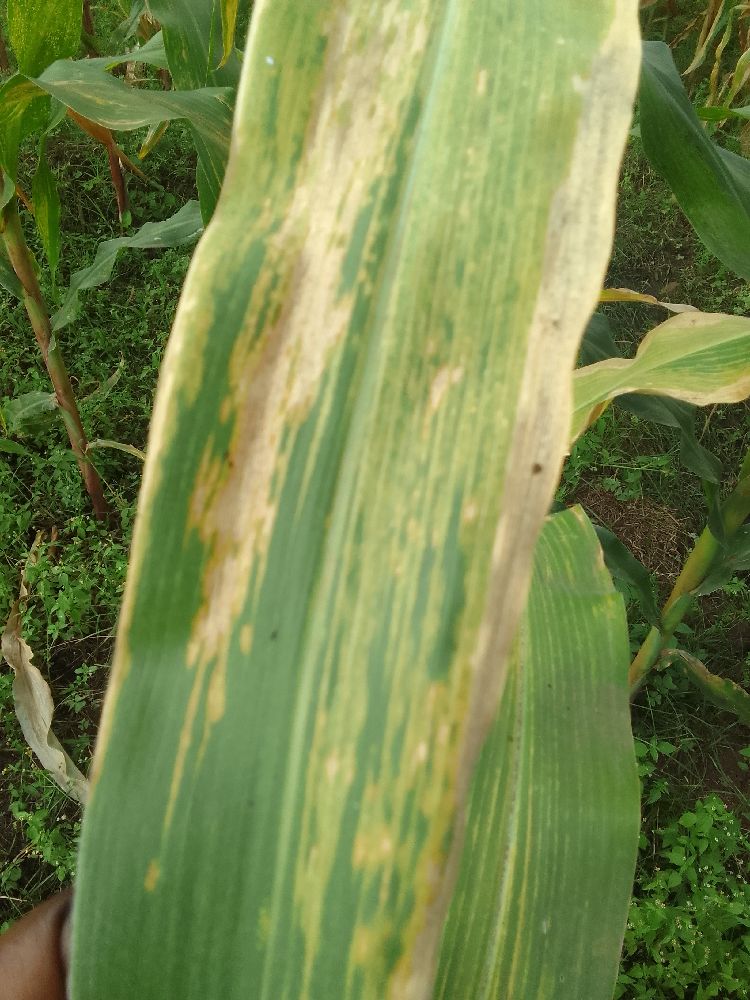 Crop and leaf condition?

maize, maize lethal necrosis
